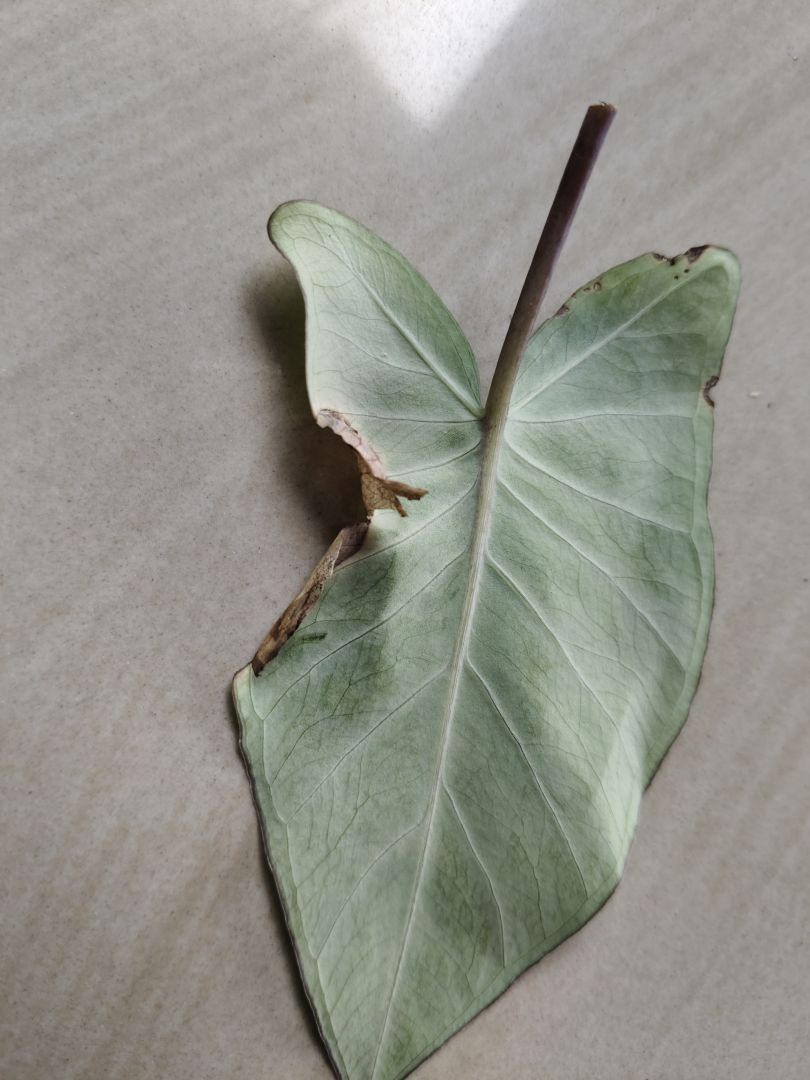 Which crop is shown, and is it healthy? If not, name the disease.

taro, leaf blight
